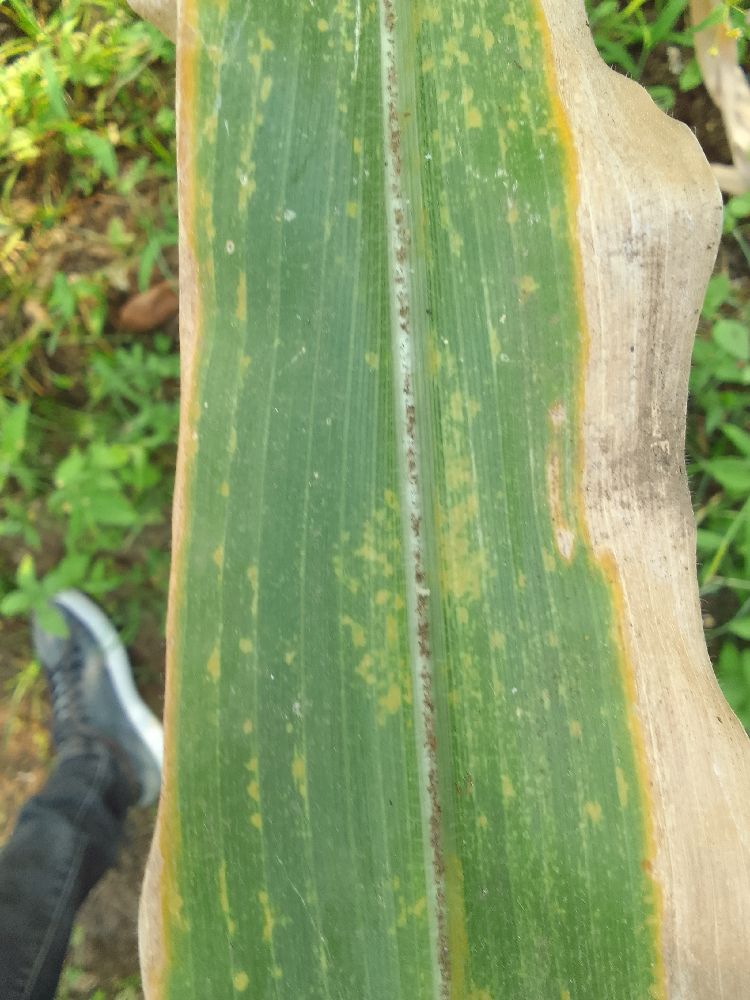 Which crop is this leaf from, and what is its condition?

maize, maize lethal necrosis
